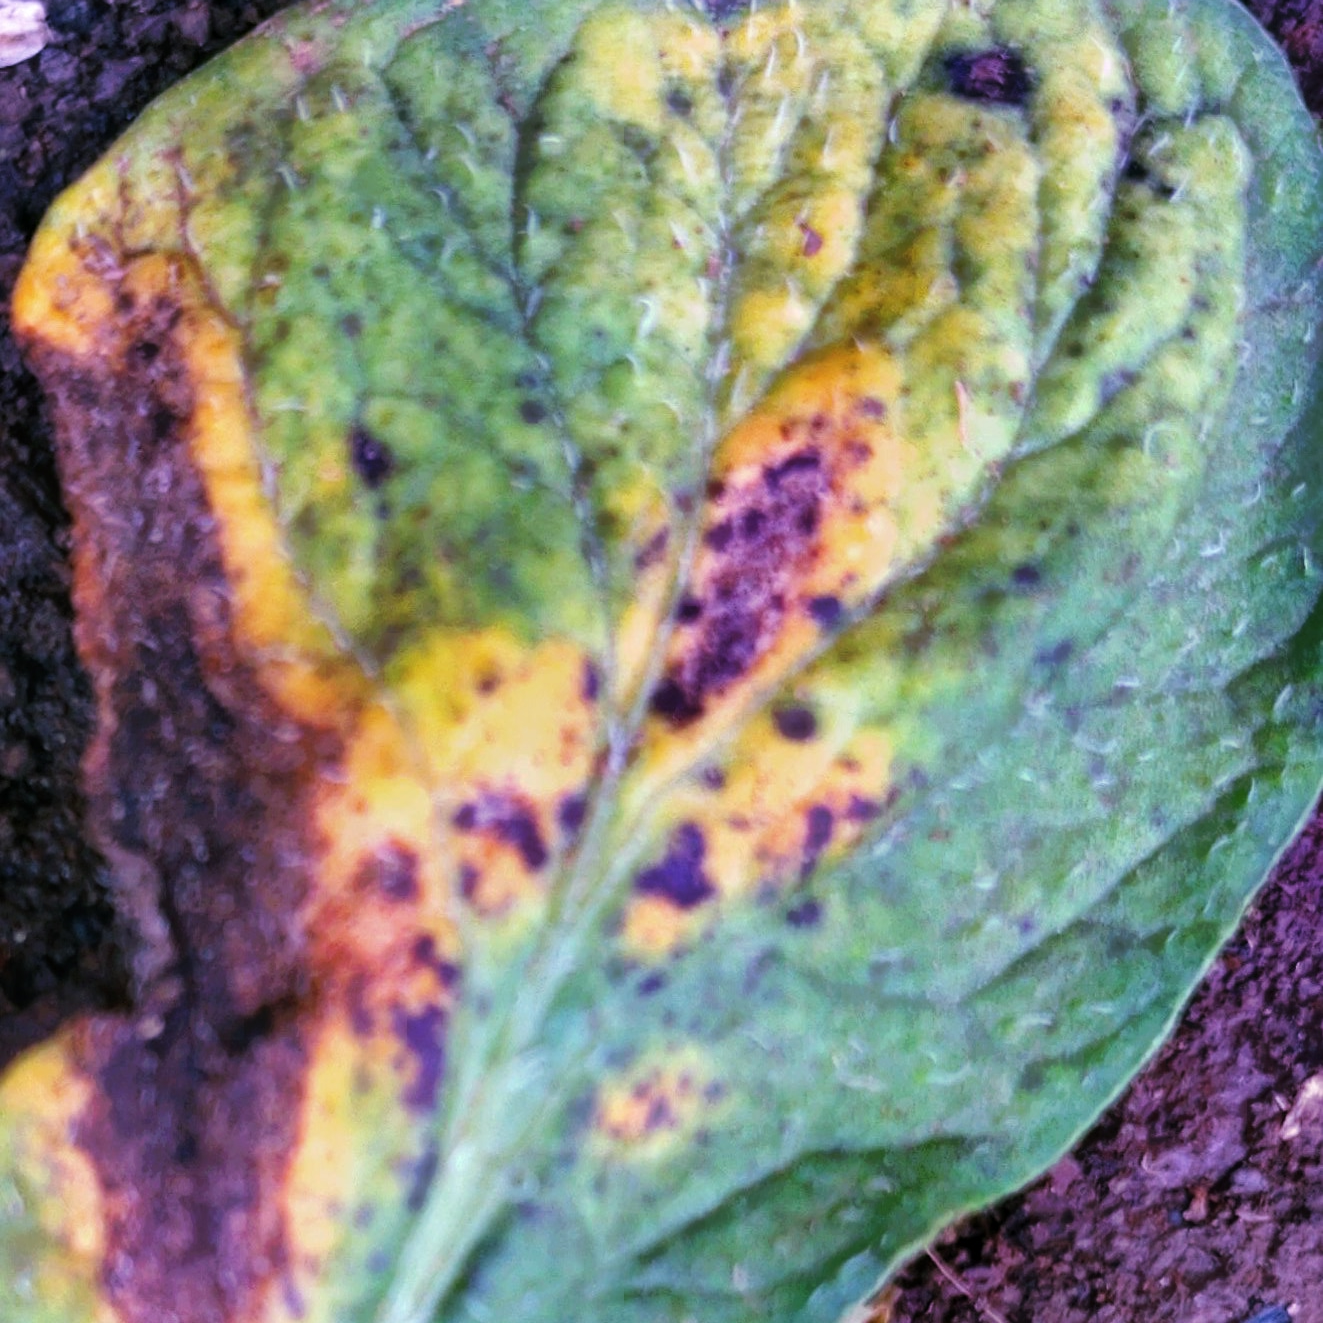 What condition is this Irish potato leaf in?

late blight
